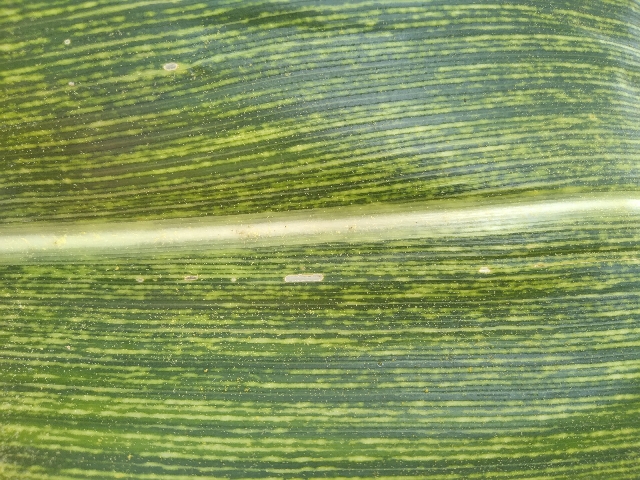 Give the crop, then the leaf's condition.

maize, maize streak virus
